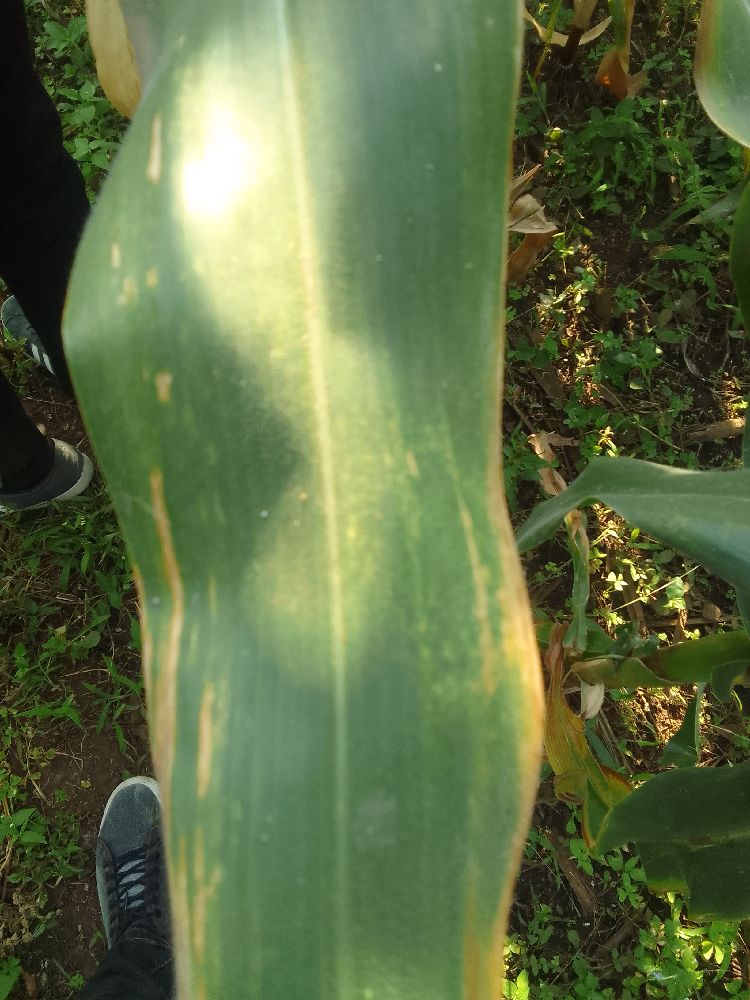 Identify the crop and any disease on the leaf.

maize, maize lethal necrosis
